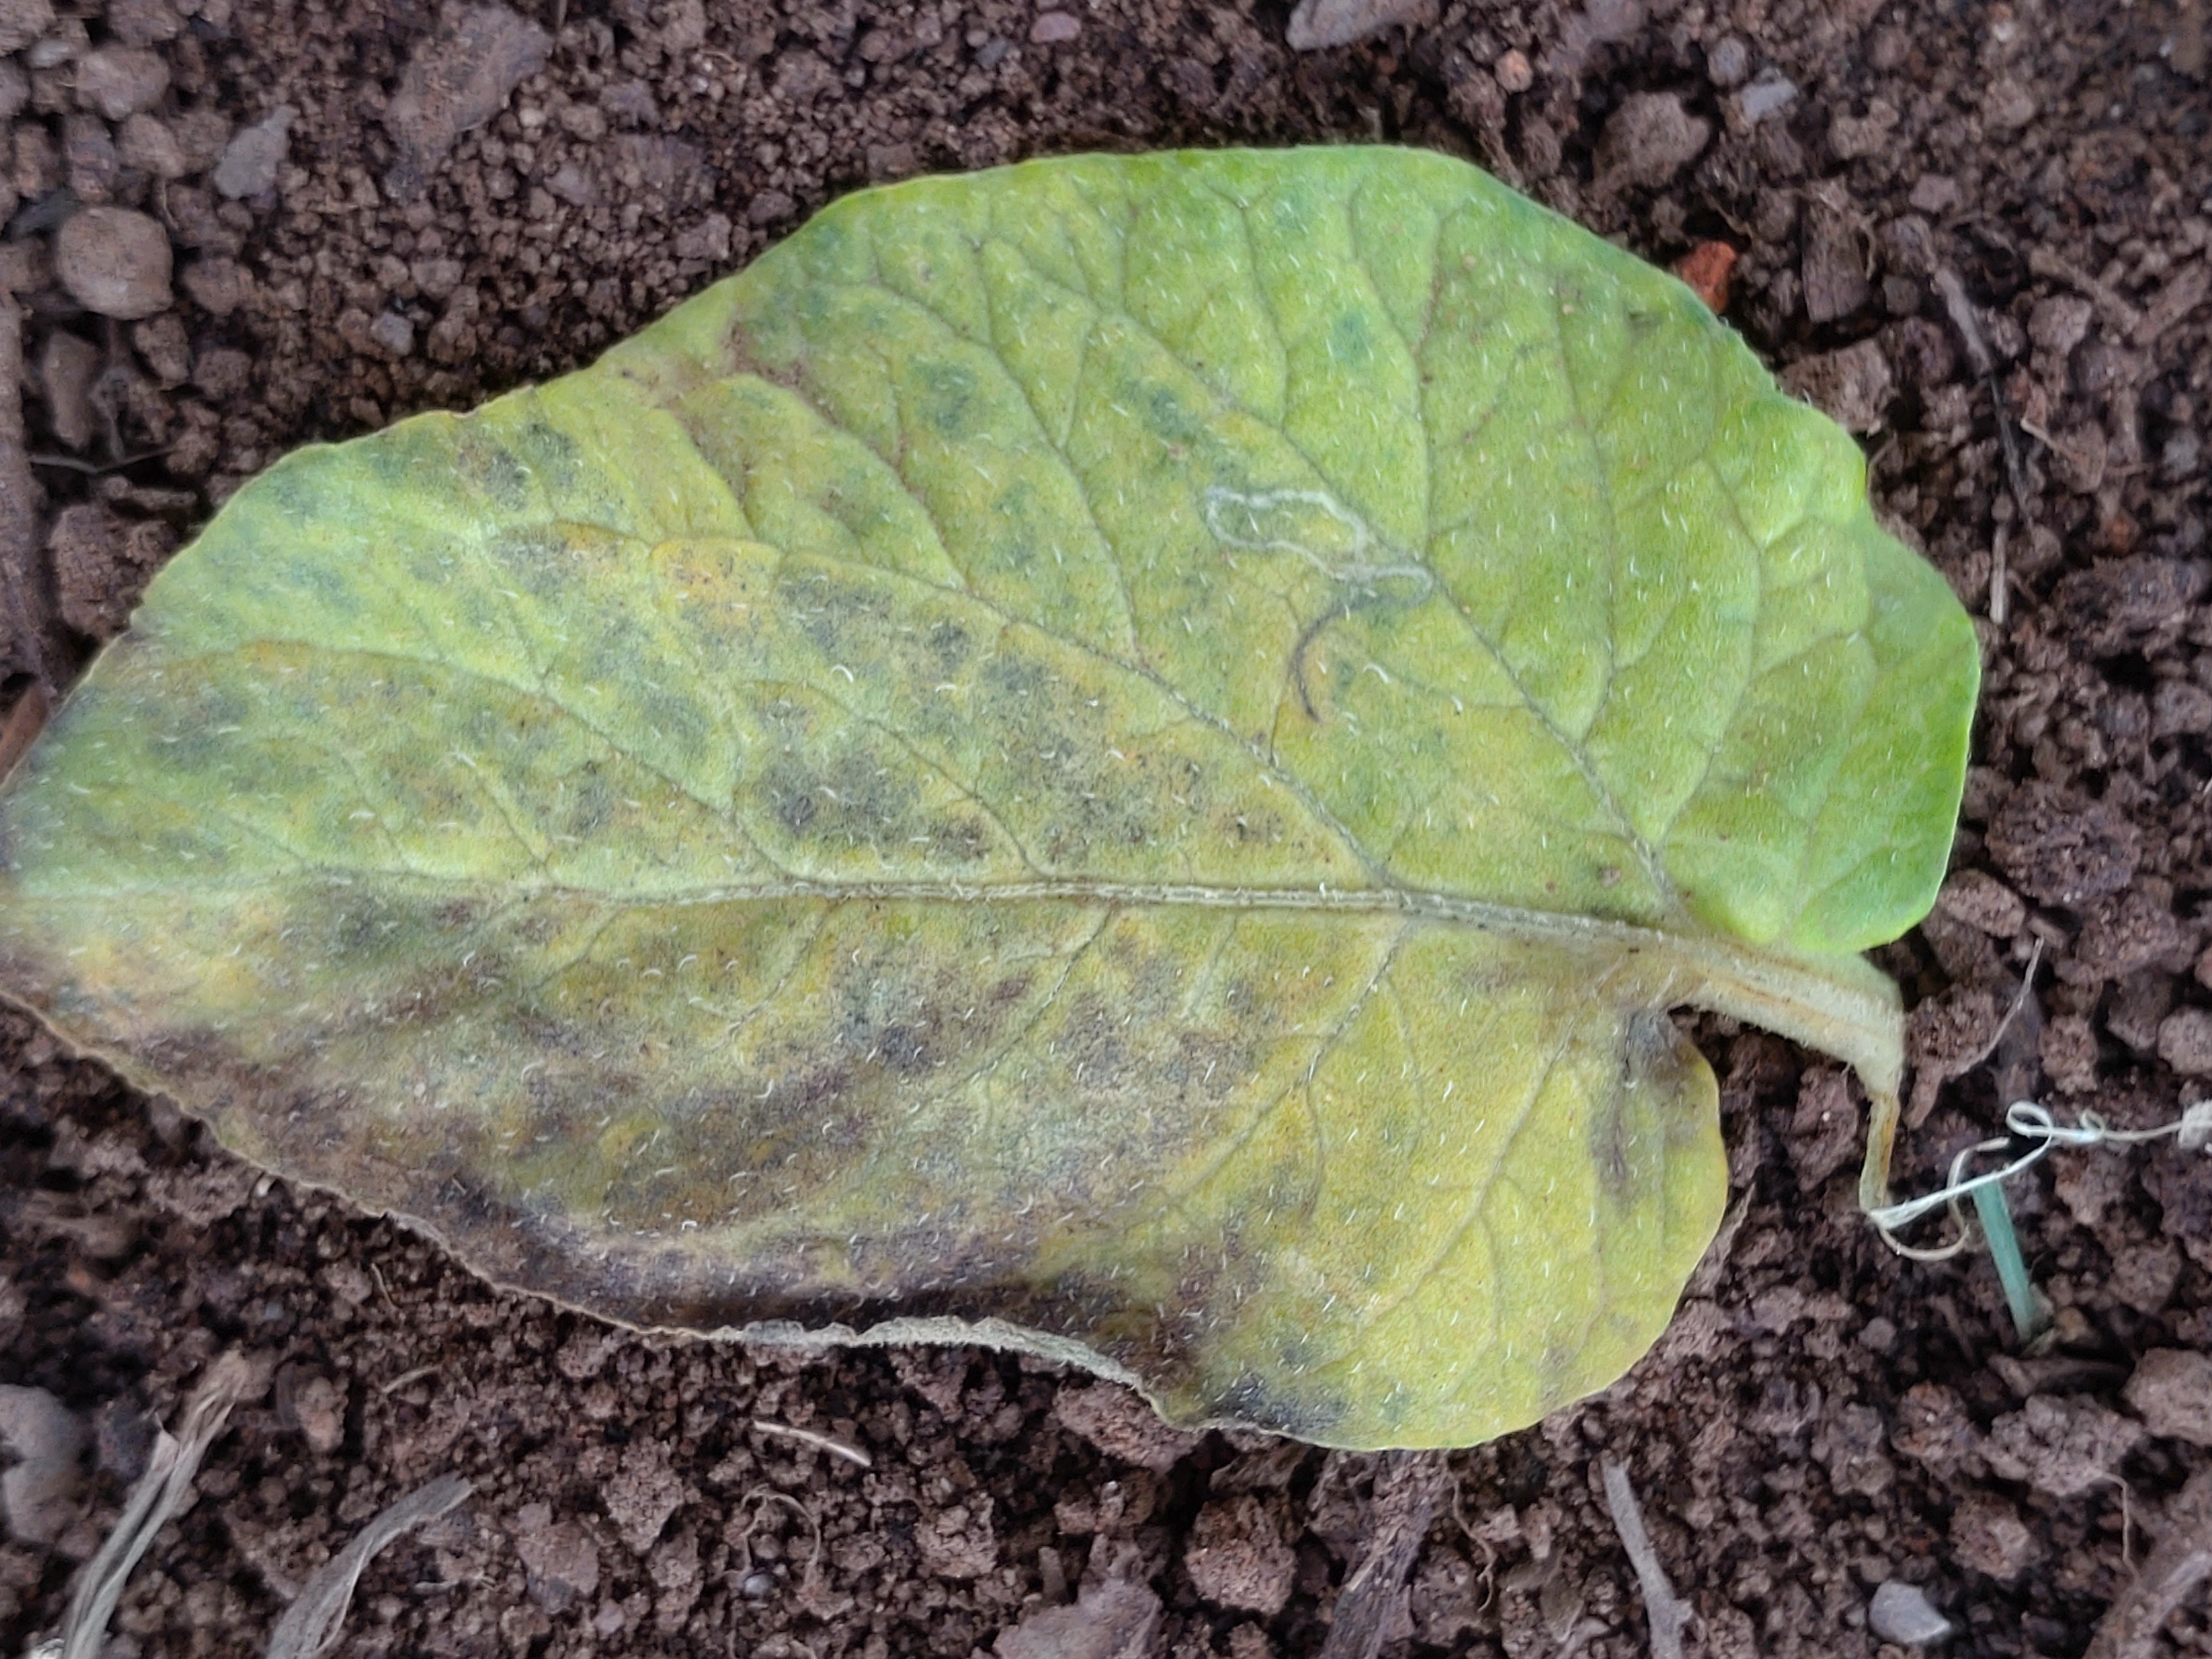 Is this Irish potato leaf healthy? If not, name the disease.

late blight
